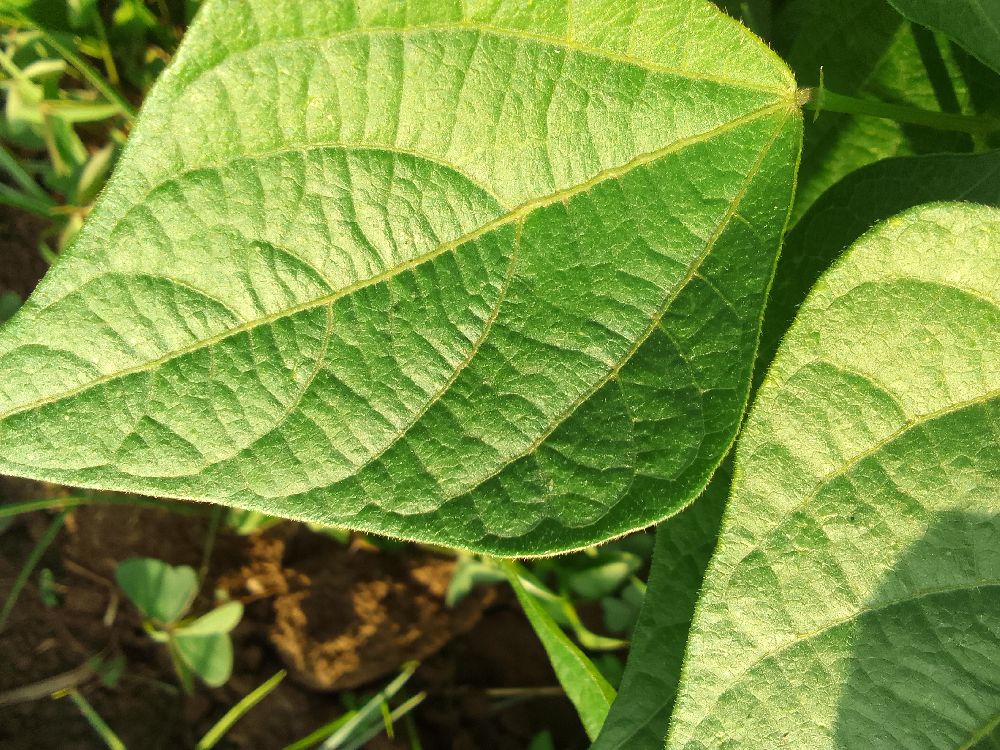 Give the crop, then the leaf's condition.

common bean, healthy
